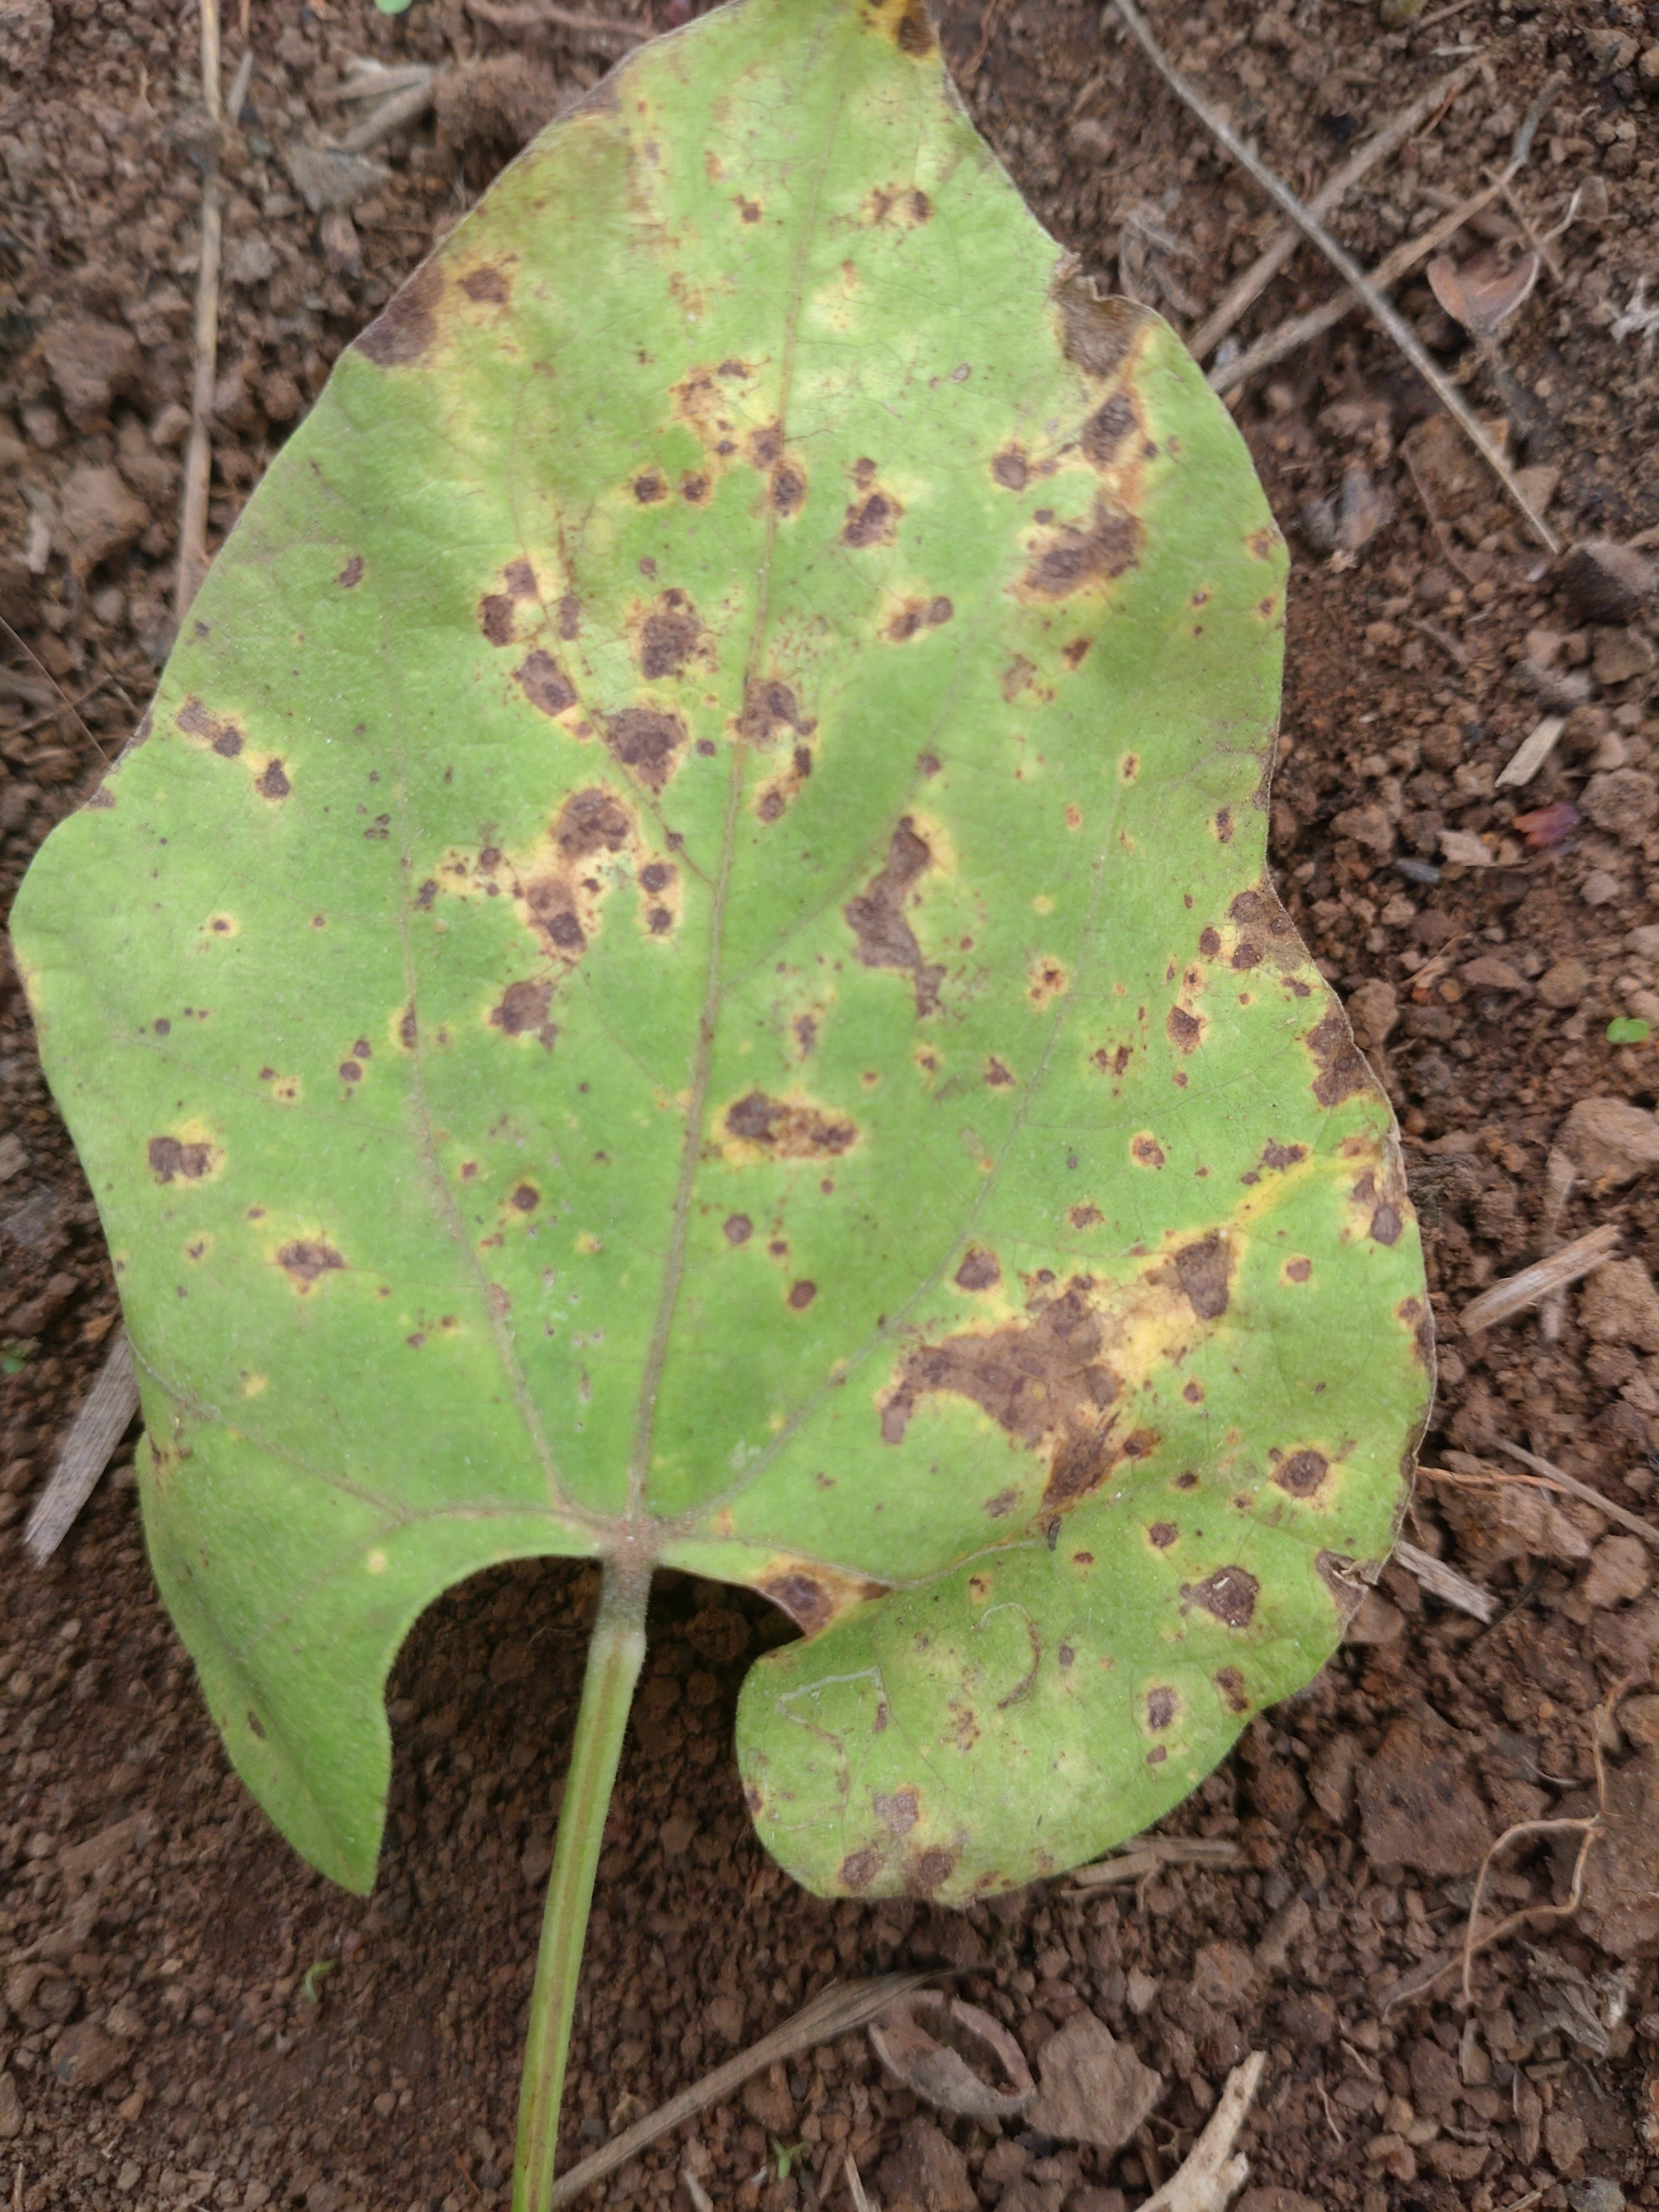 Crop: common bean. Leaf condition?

rust
